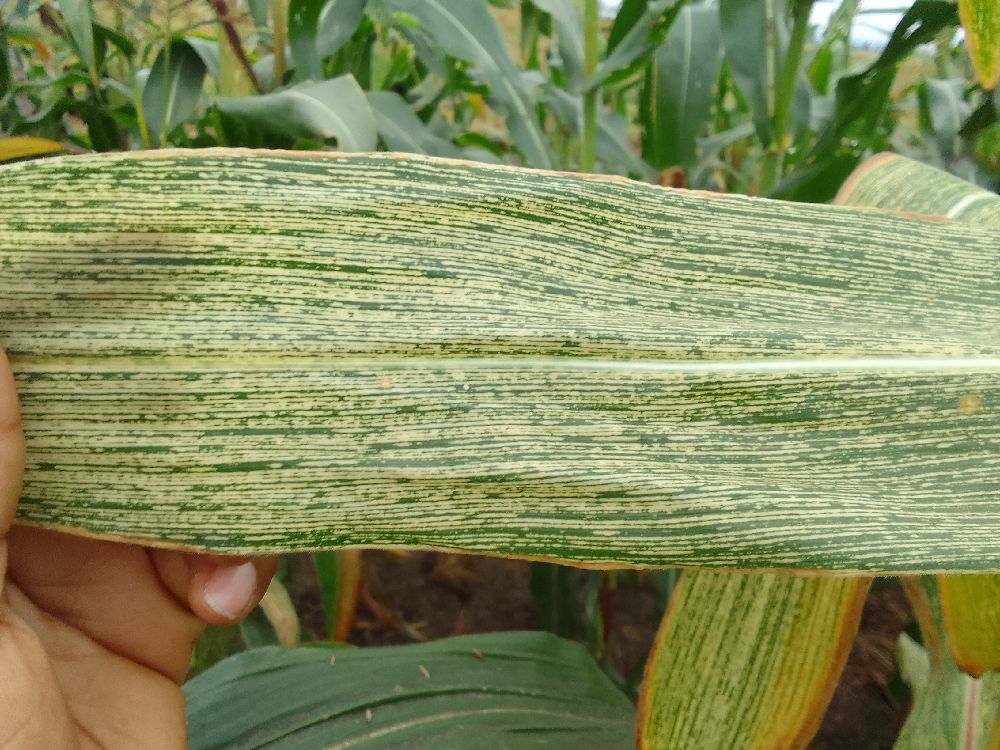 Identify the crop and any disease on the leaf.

maize, maize streak virus
